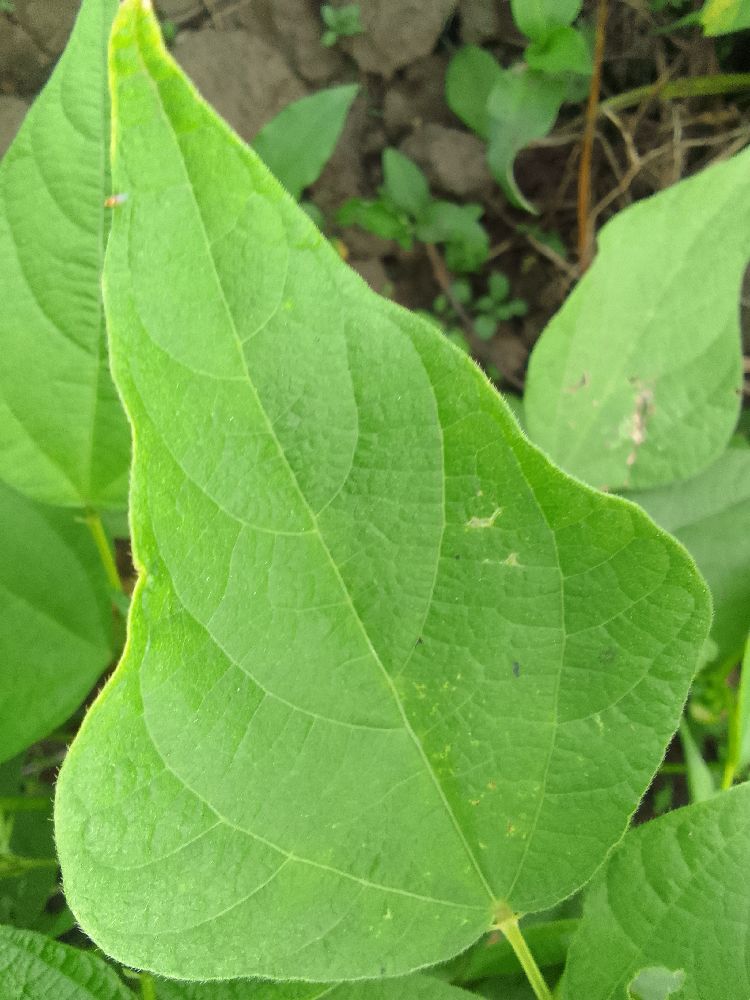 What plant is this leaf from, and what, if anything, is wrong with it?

common bean, healthy
